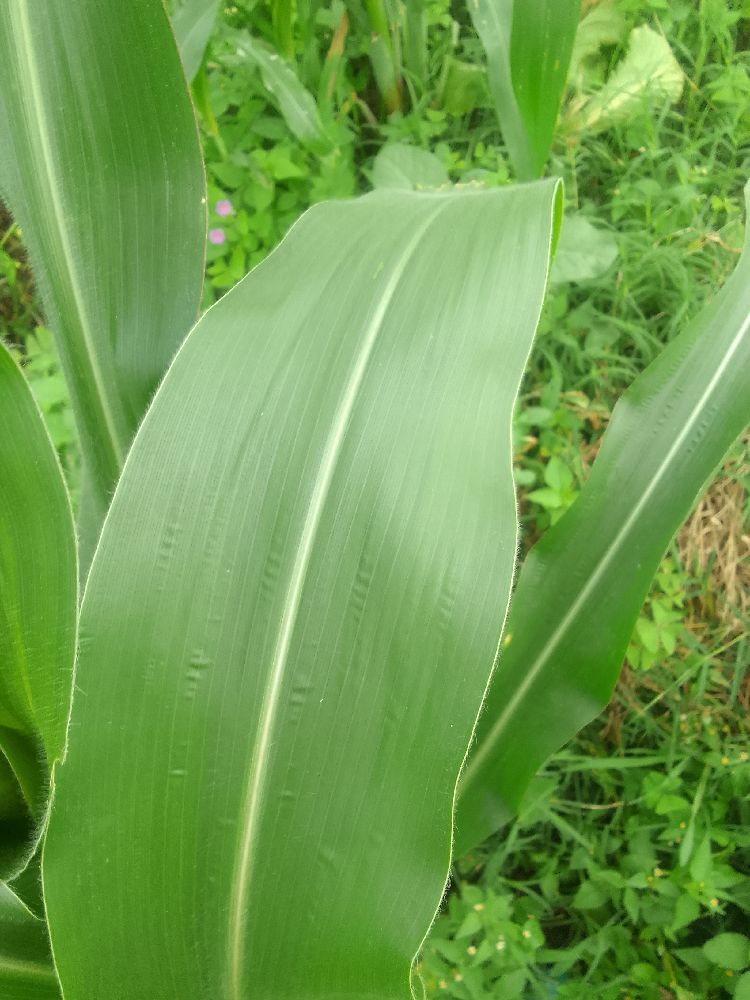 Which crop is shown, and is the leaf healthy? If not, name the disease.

maize, healthy
